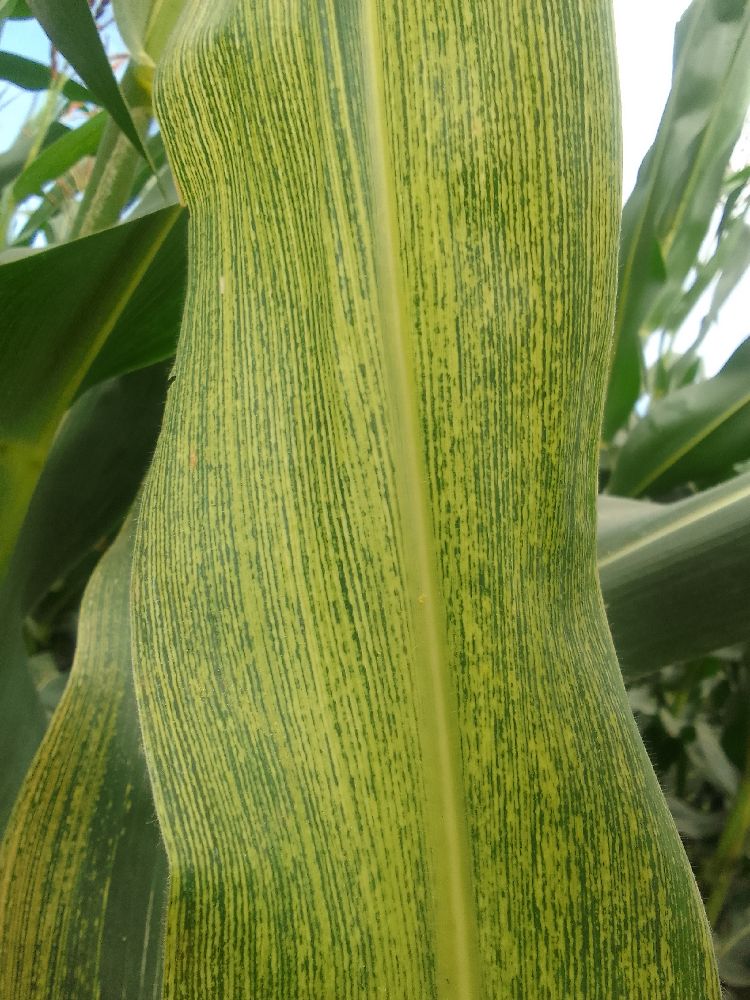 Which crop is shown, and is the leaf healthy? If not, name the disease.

maize, maize streak virus
